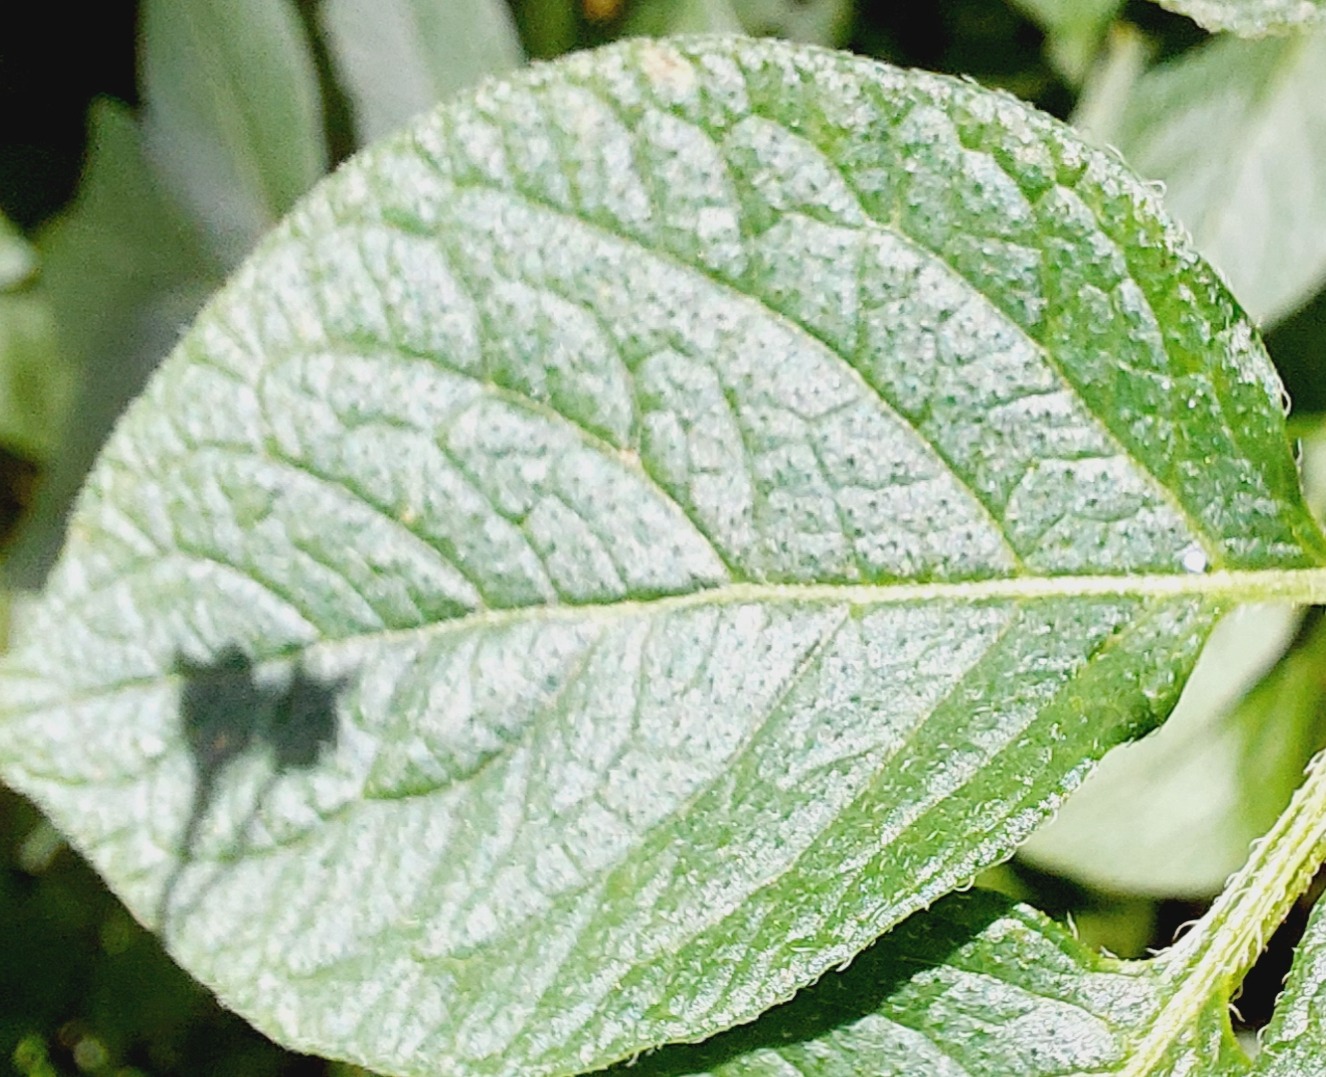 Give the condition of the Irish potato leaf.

healthy
